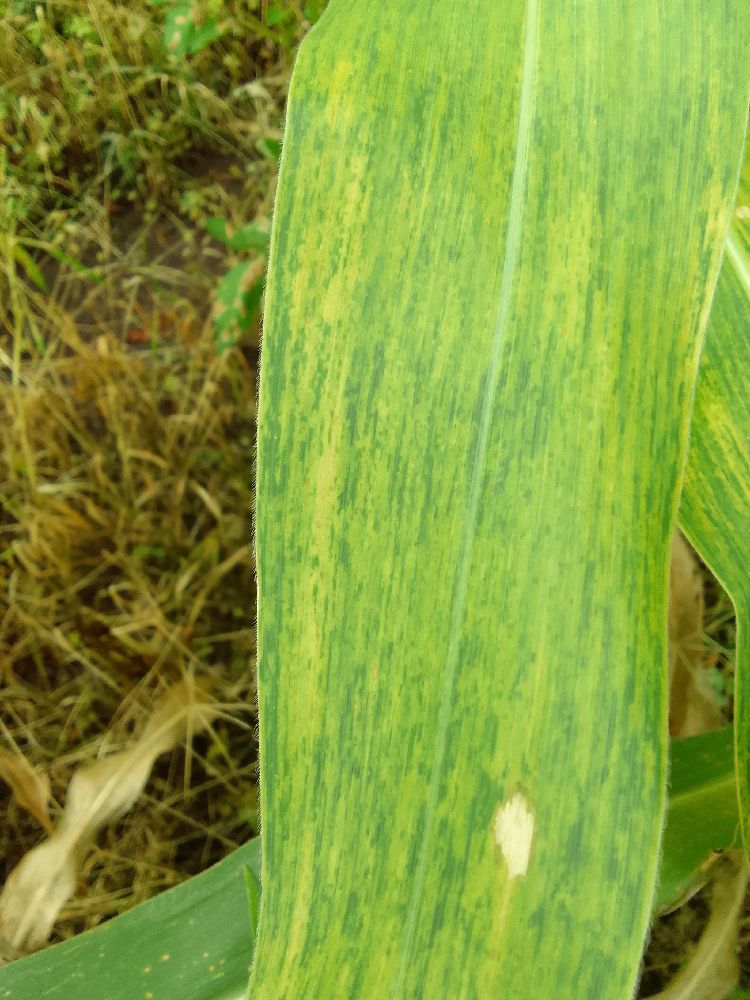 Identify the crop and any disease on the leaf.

maize, maize lethal necrosis
